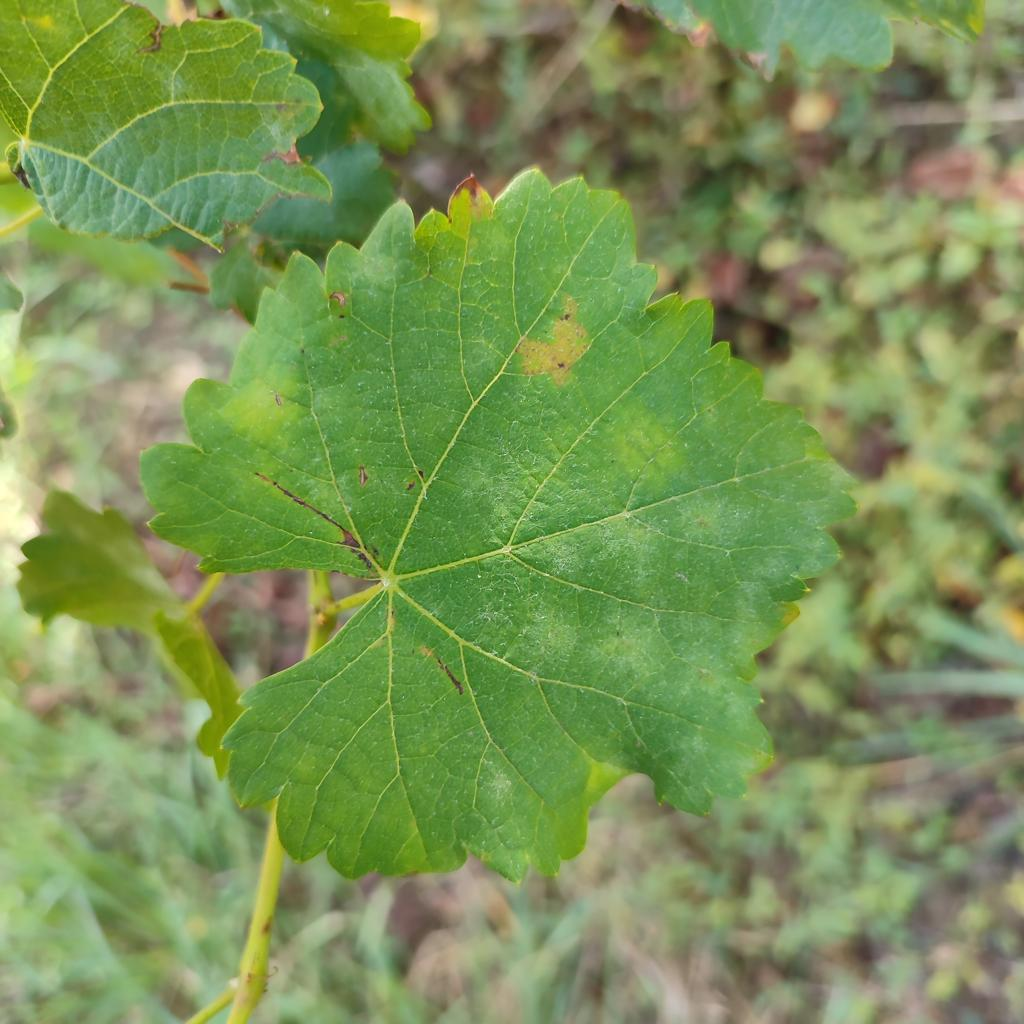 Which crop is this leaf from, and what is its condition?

grapevine, powdery mildew
